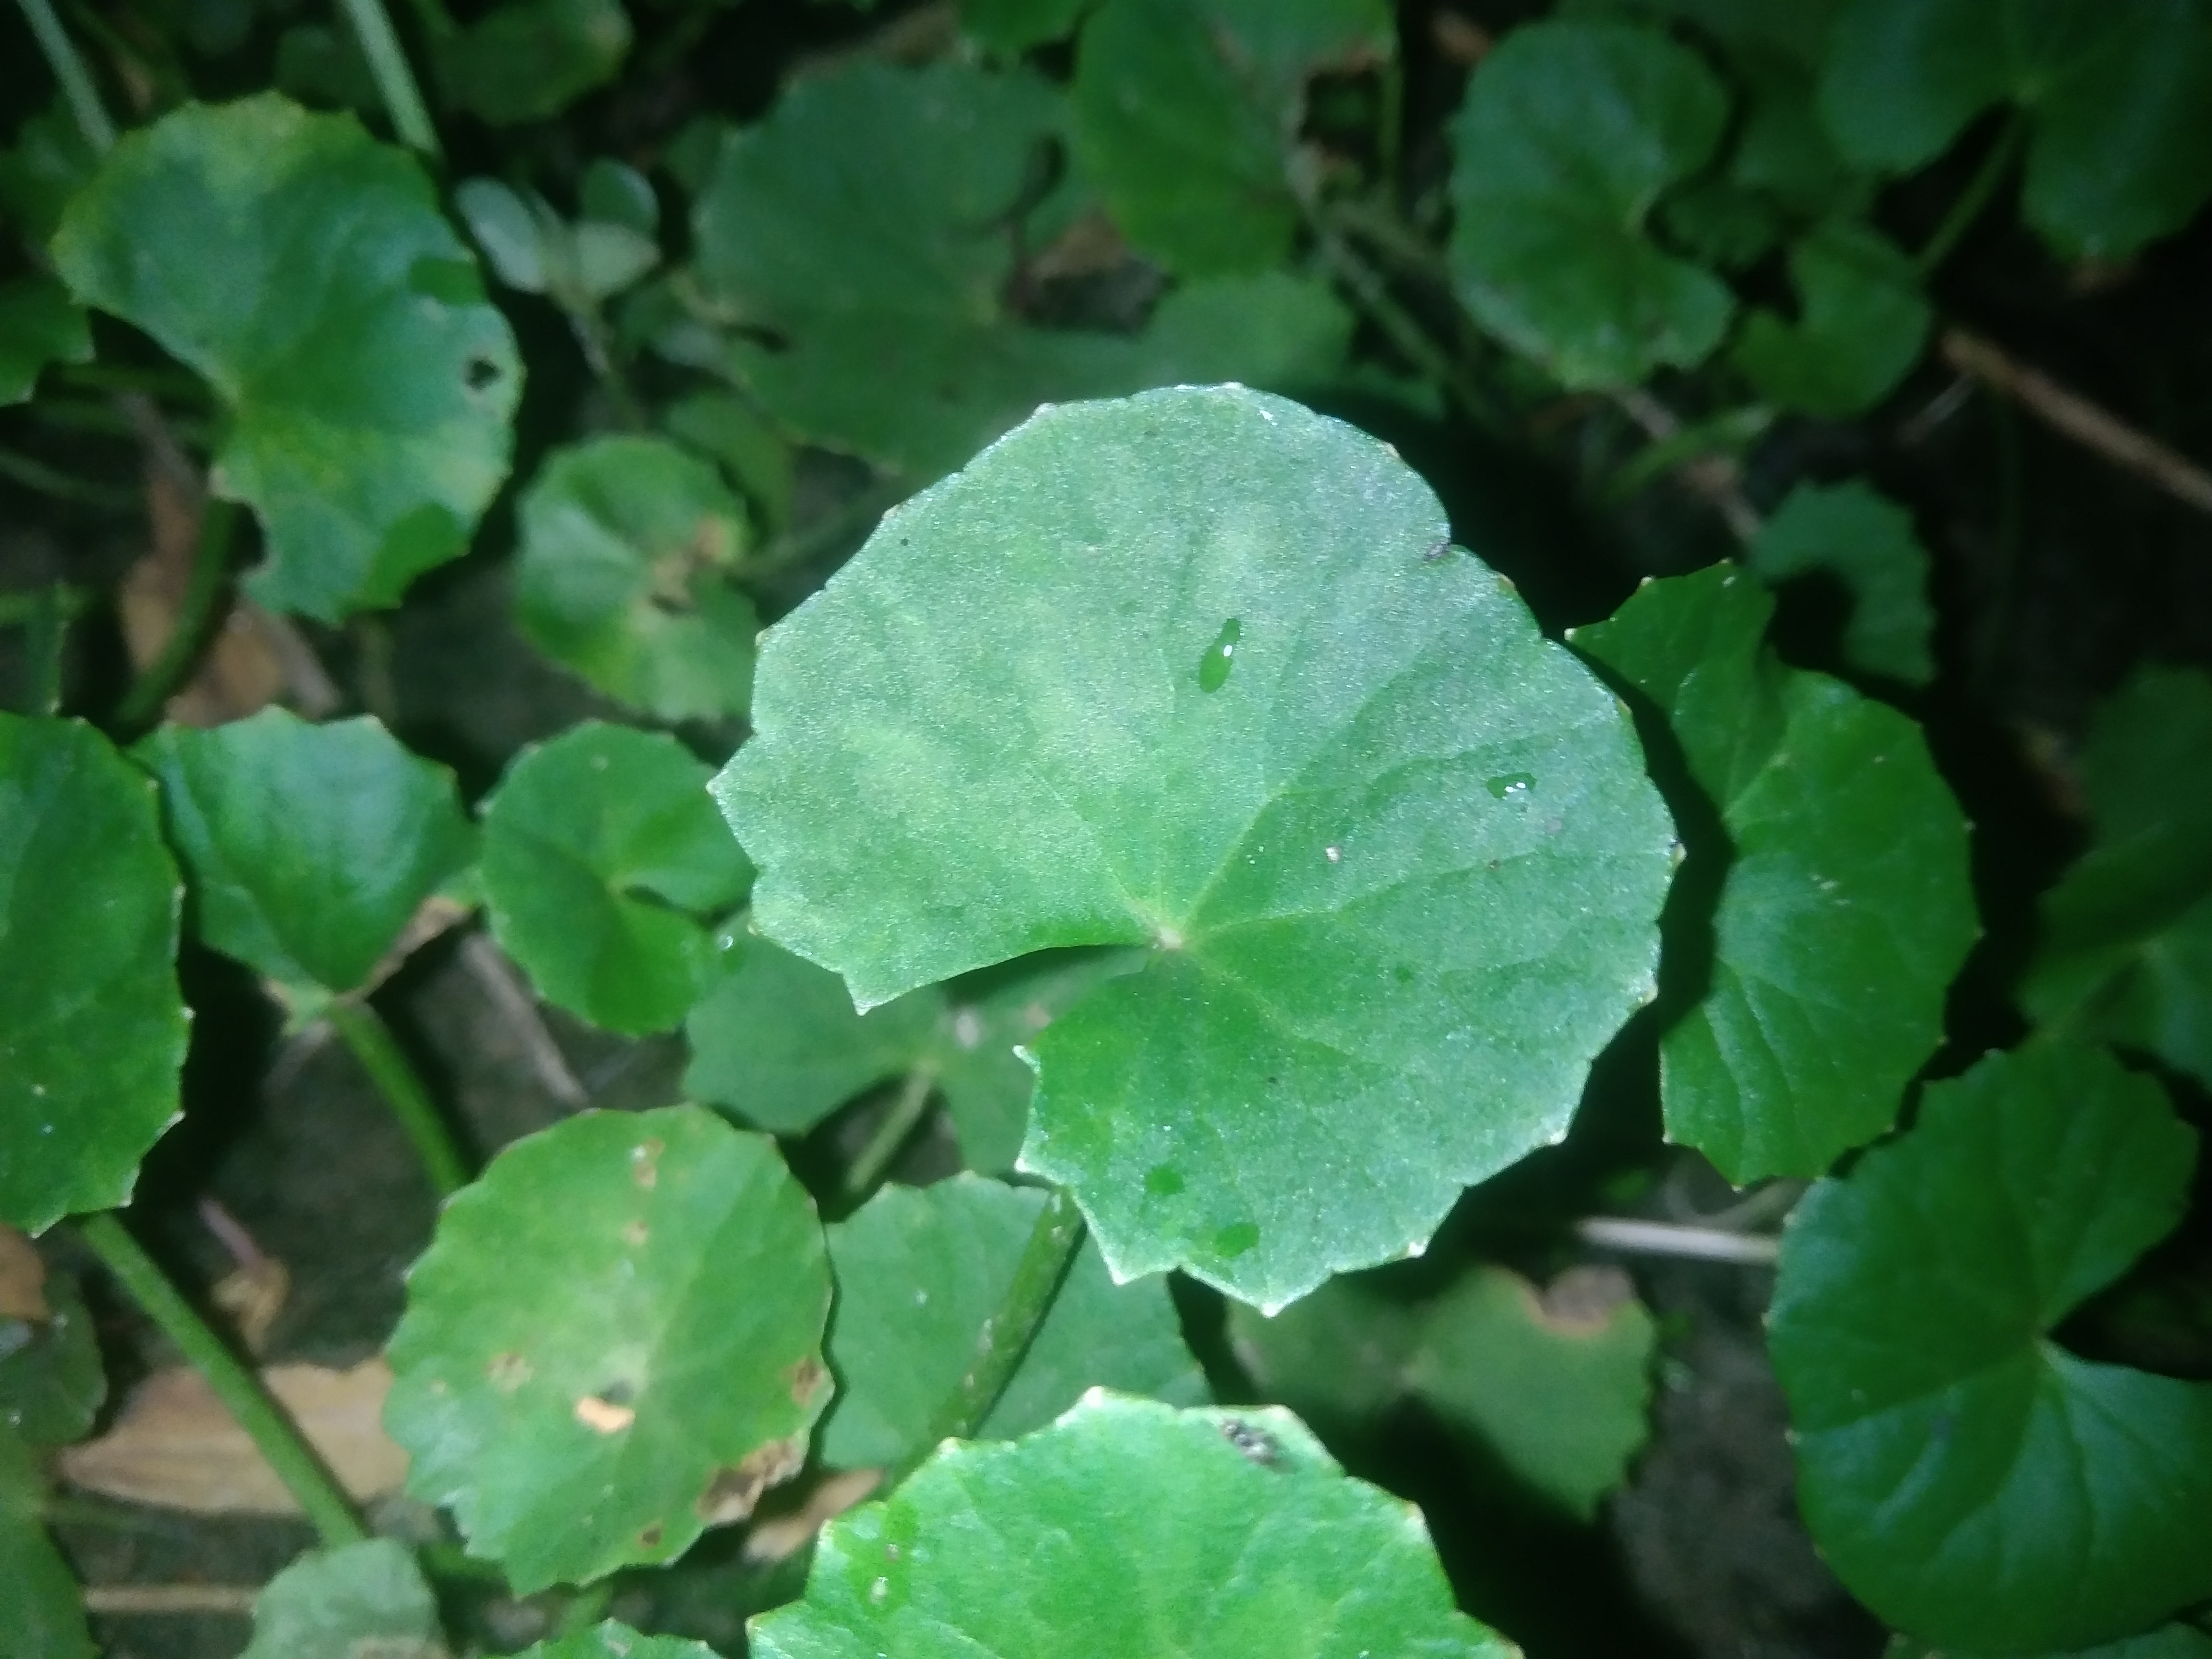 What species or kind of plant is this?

thankuni
